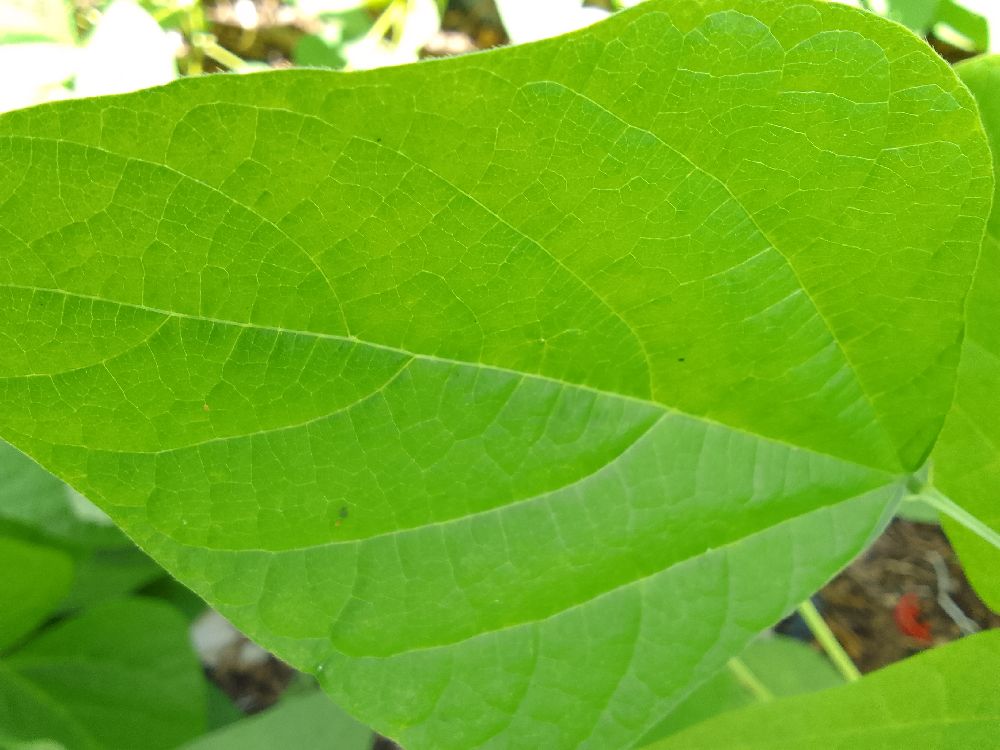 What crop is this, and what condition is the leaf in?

common bean, healthy
